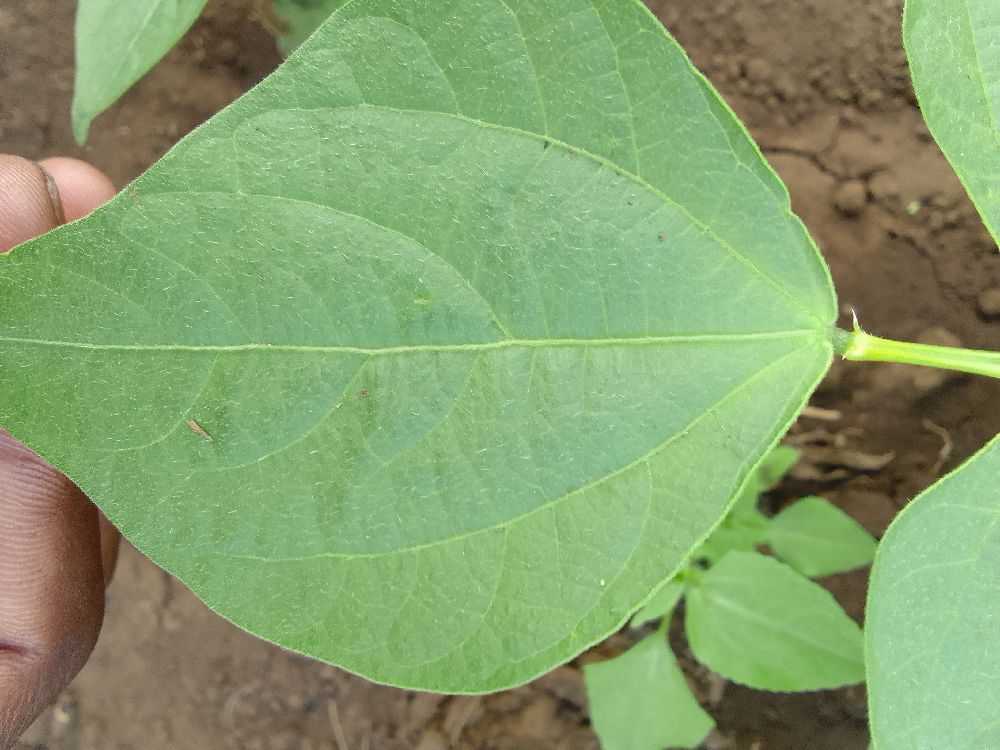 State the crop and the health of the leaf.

common bean, healthy
